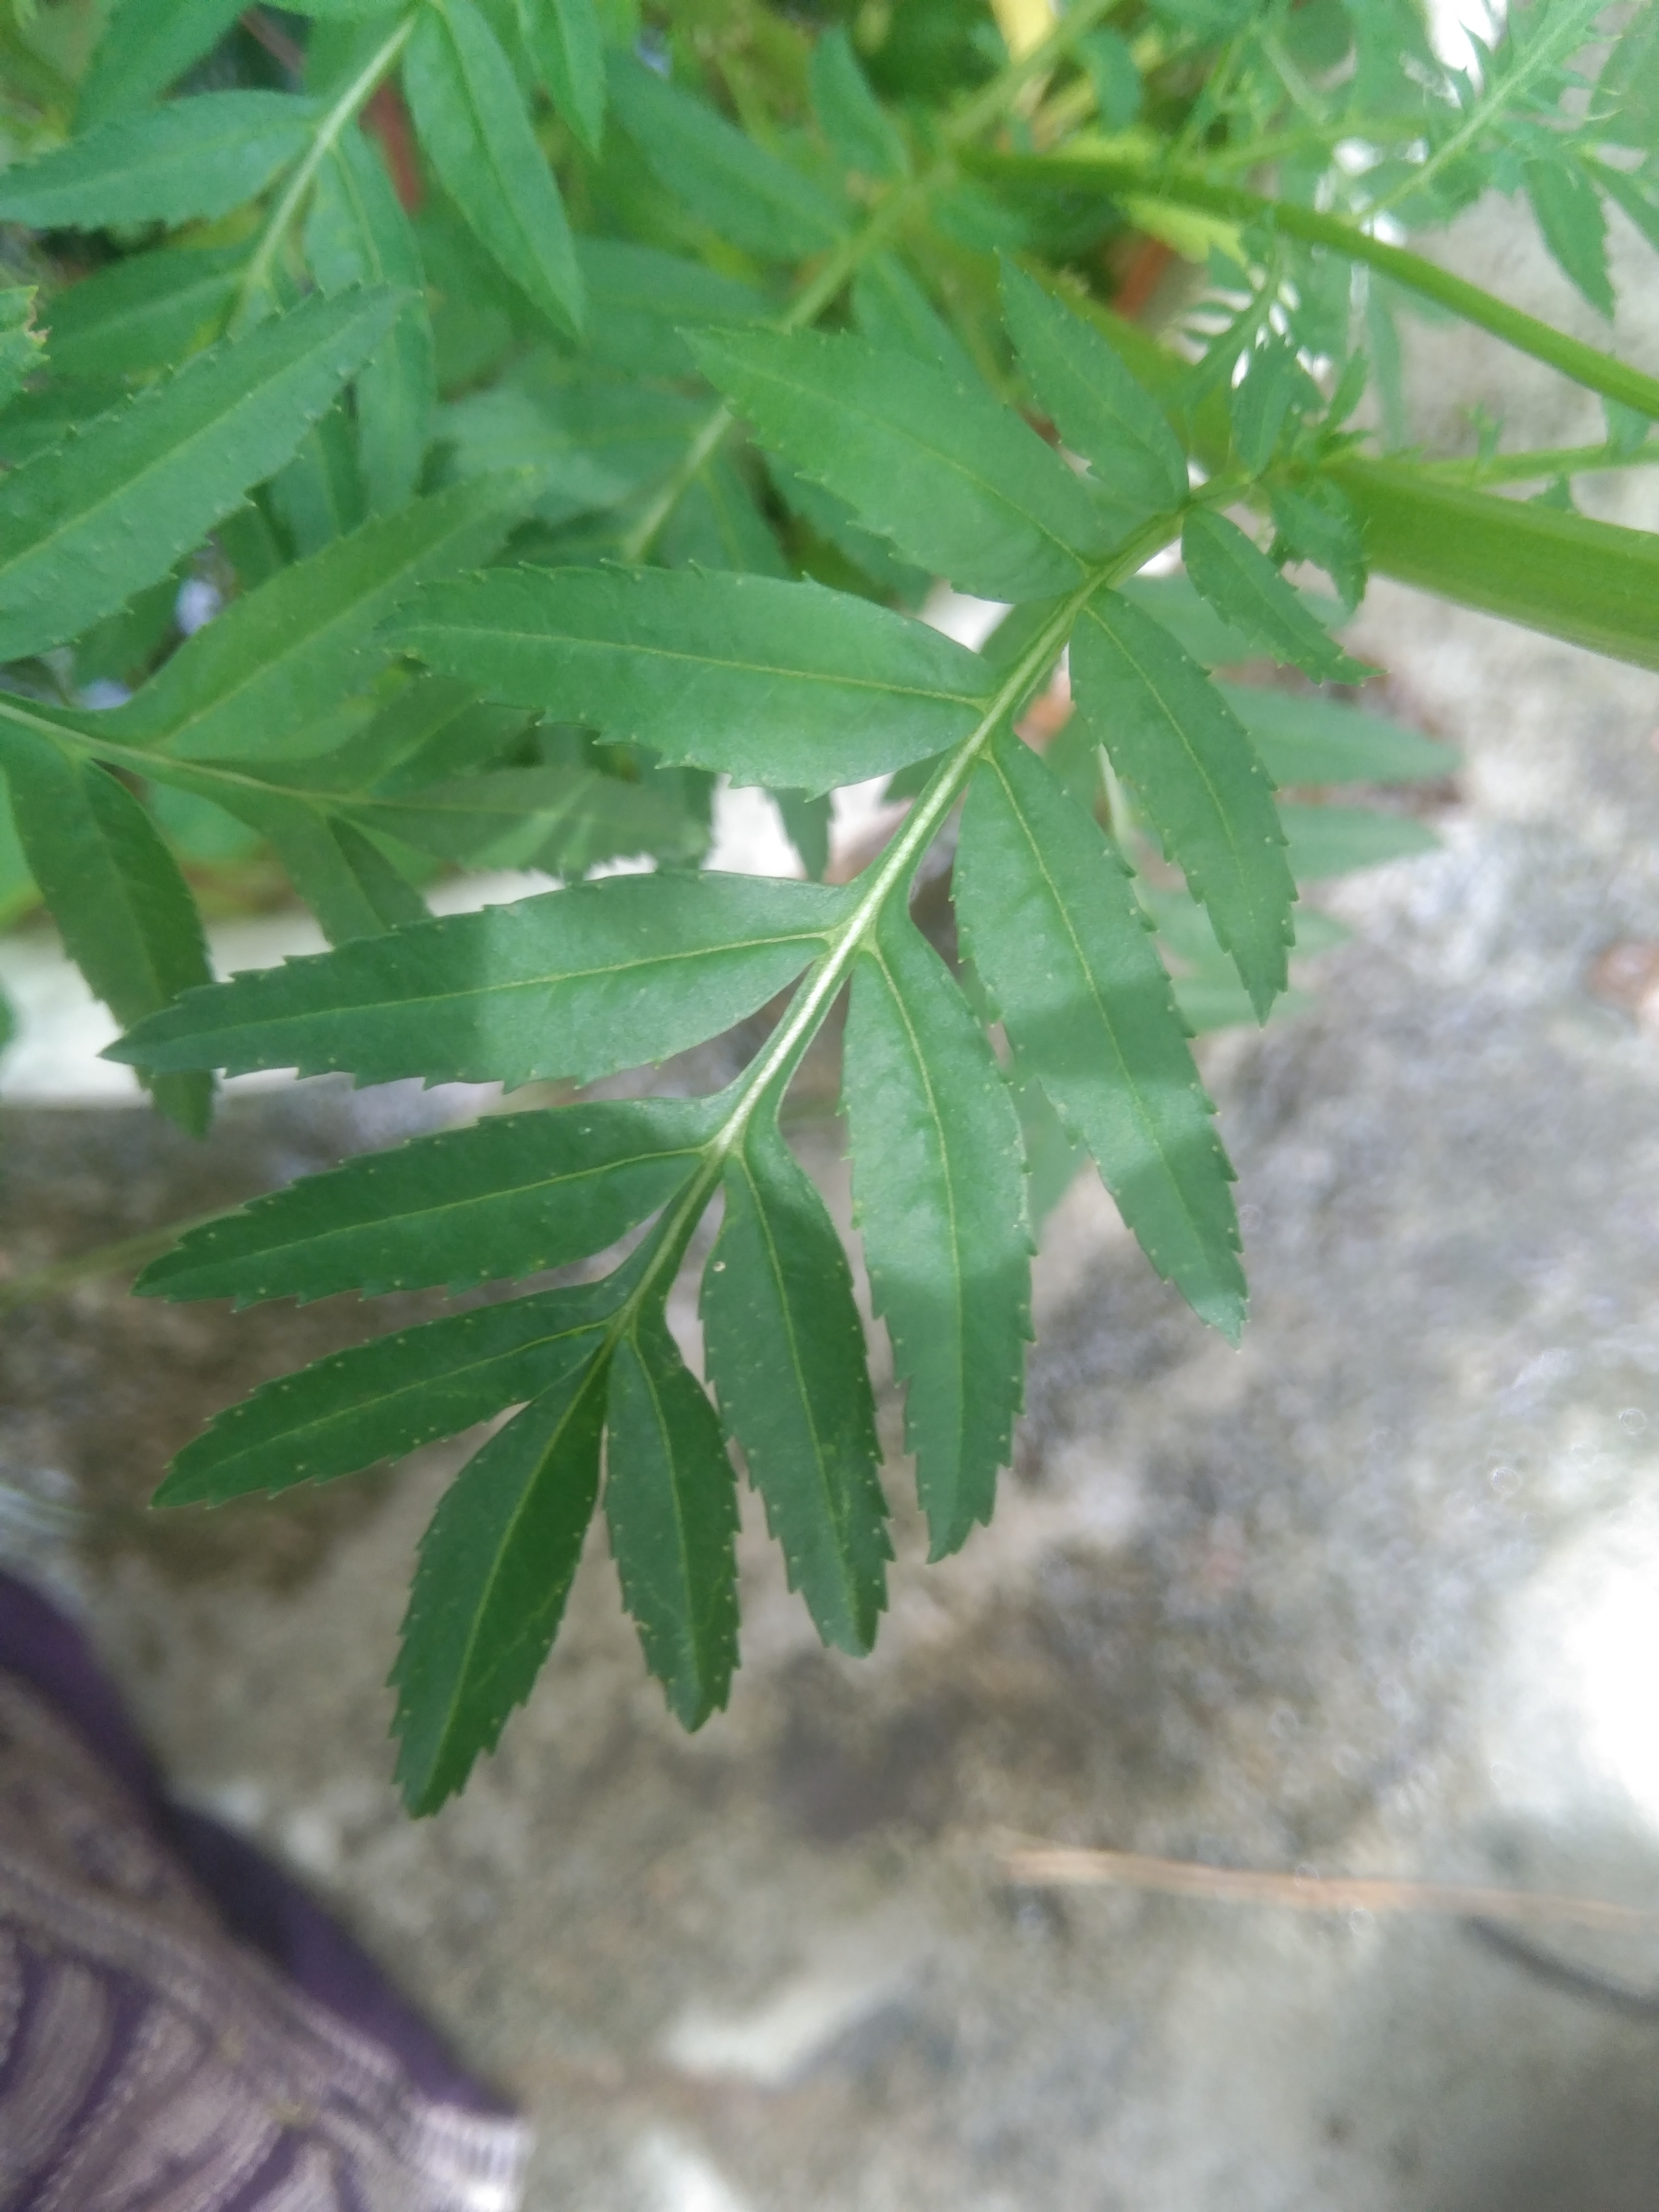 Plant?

marigold
